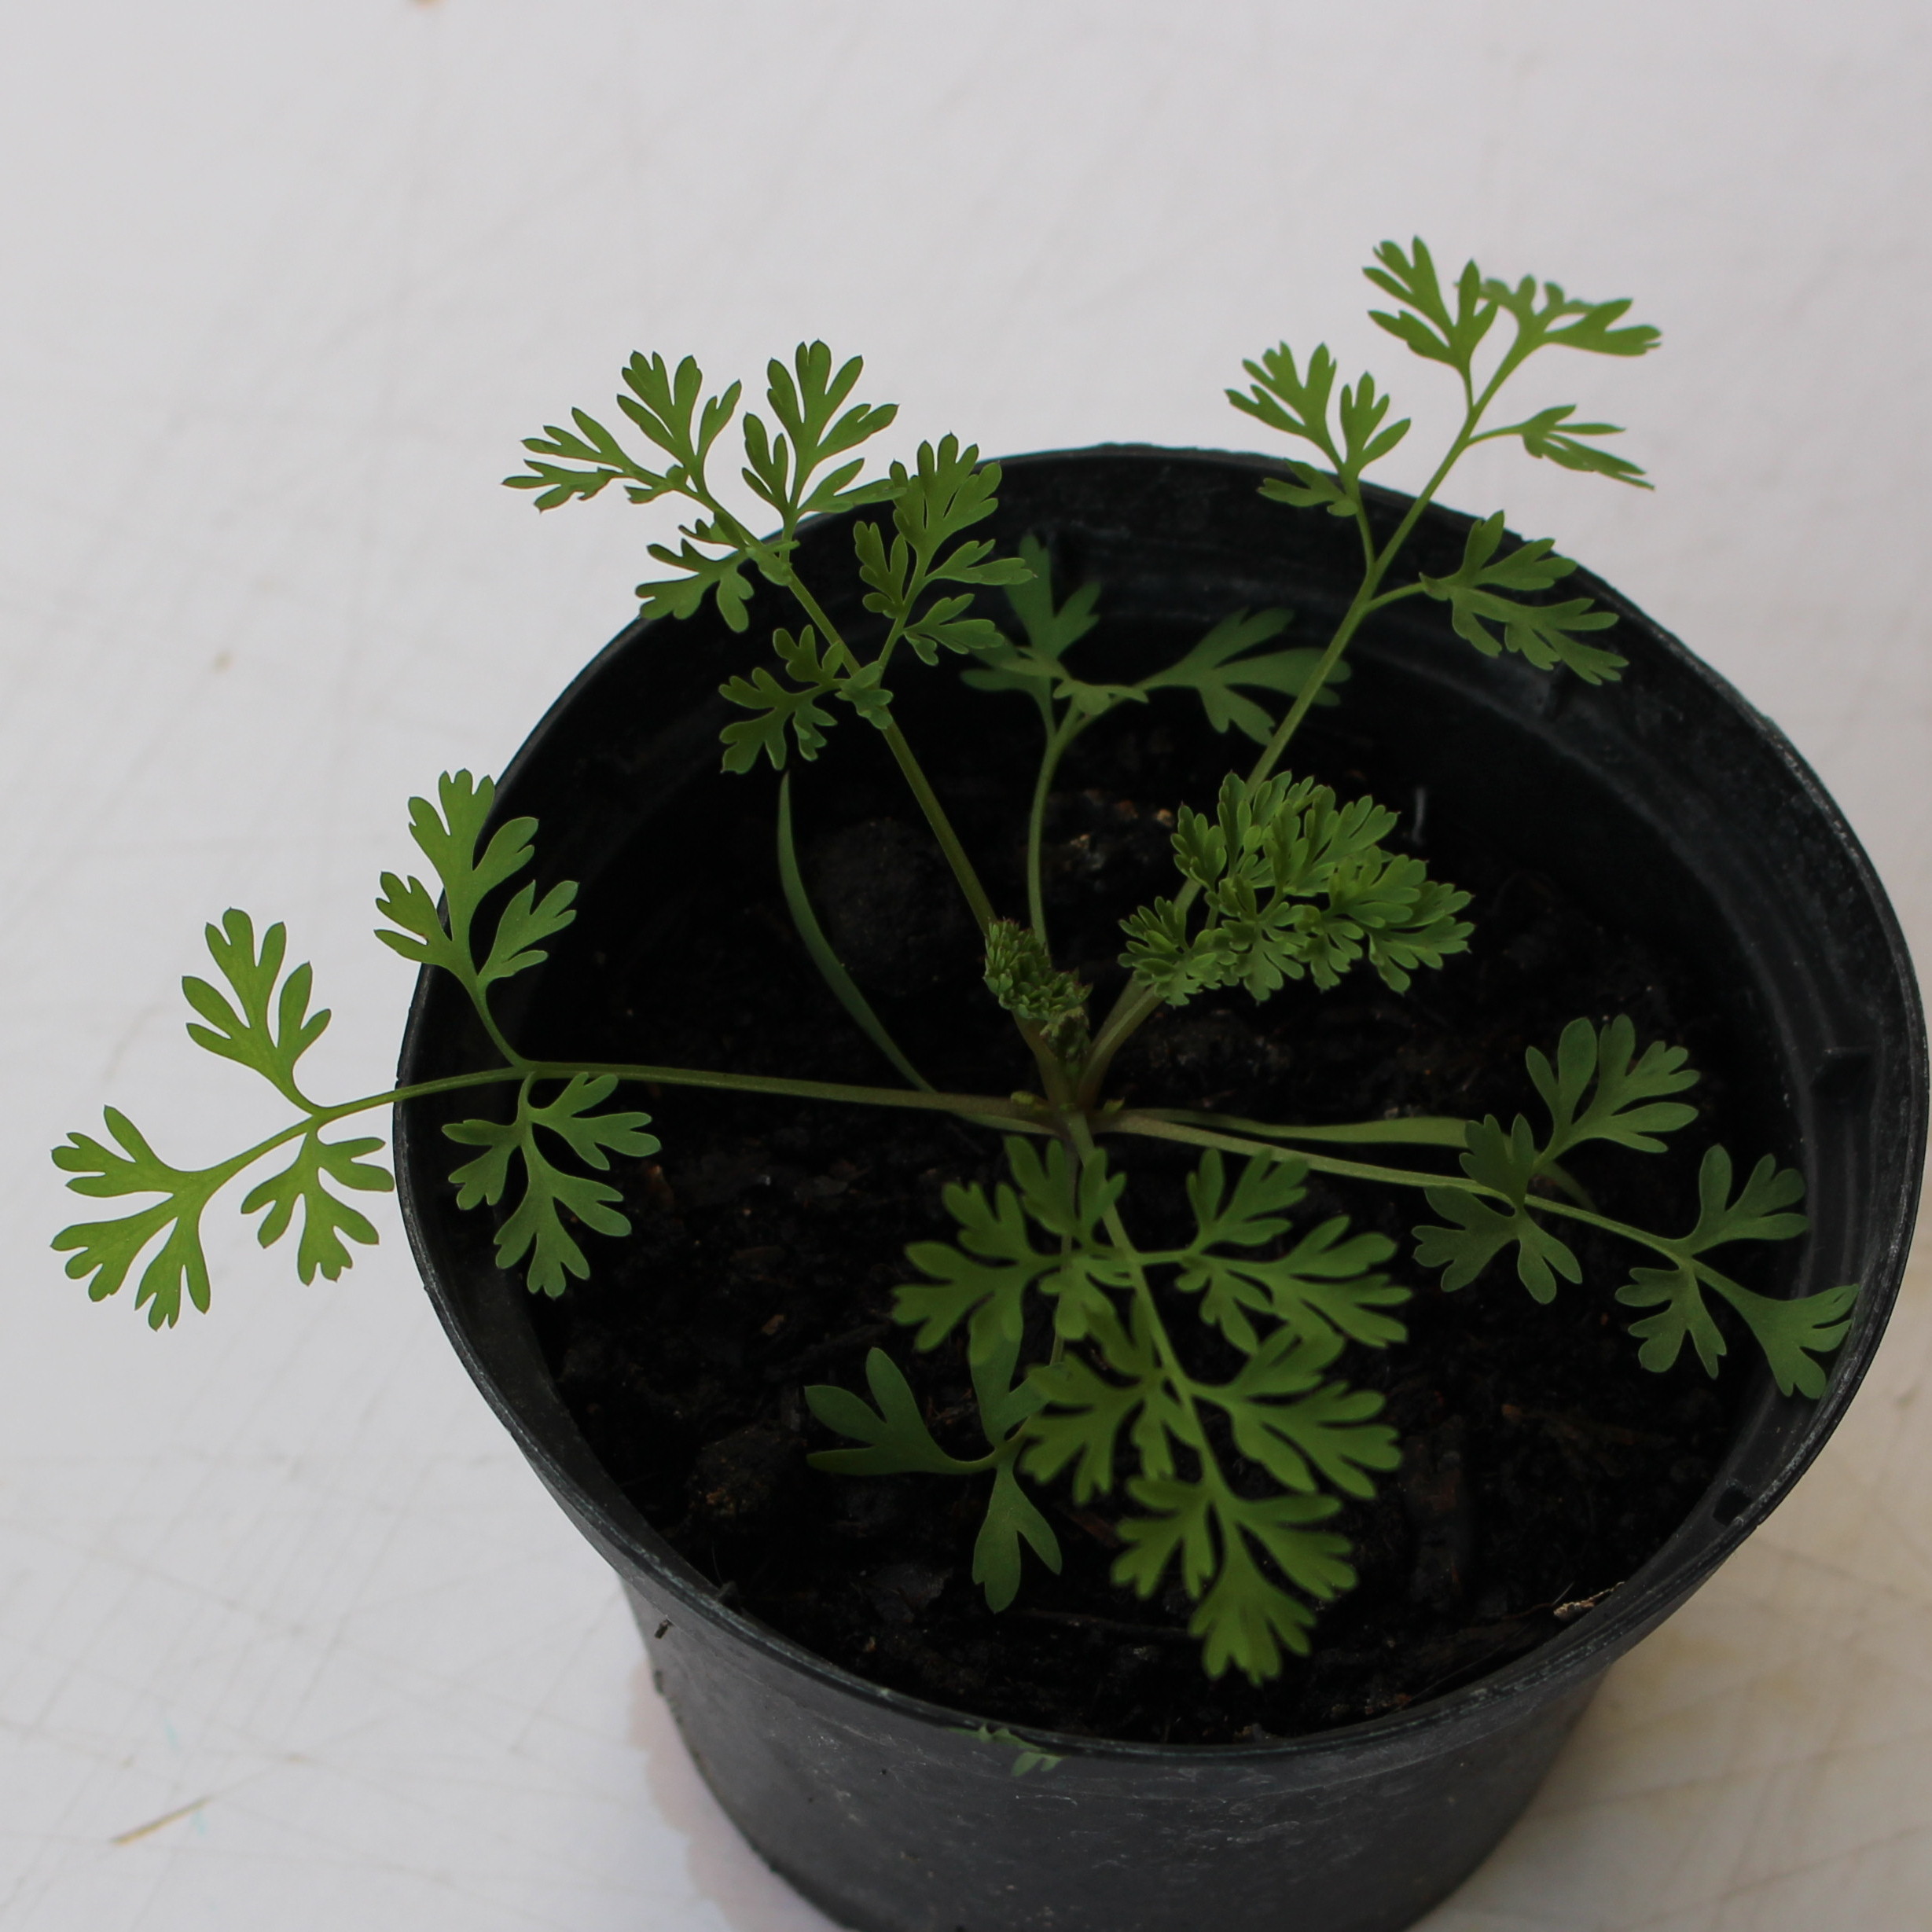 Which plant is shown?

Fumaria officinalis
